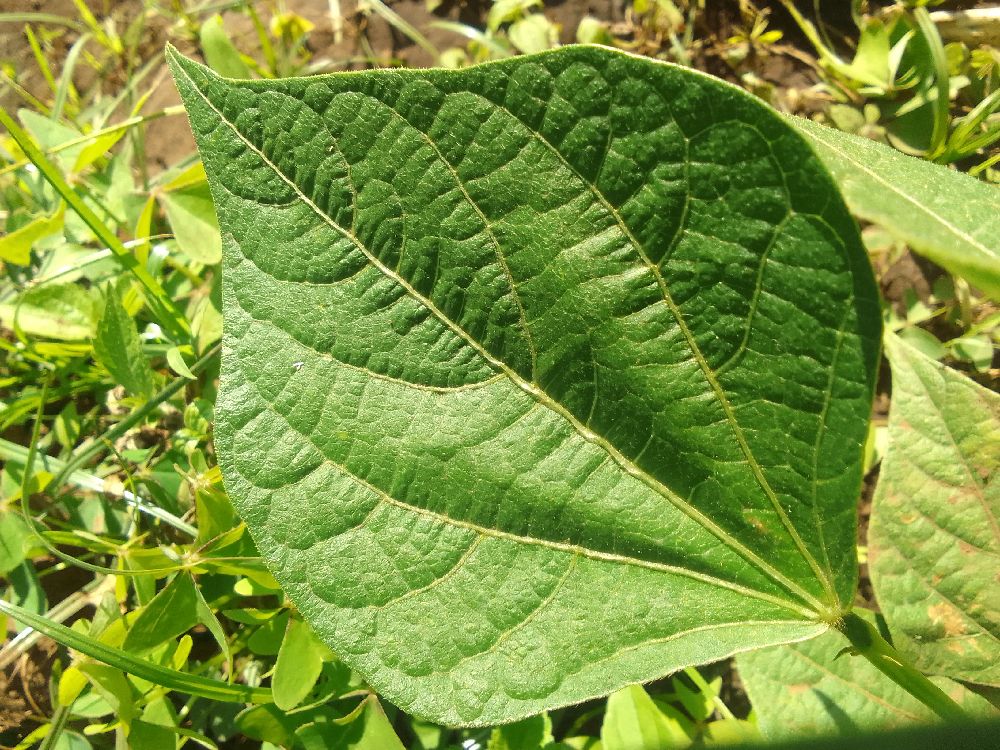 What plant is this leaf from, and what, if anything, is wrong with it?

common bean, healthy
